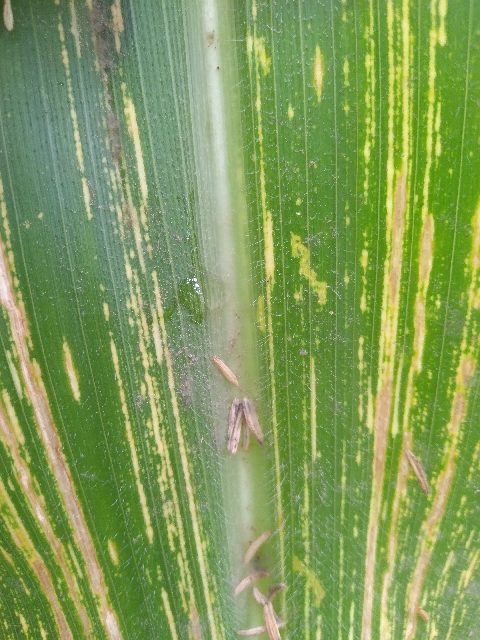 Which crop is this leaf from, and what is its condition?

maize, maize streak virus
